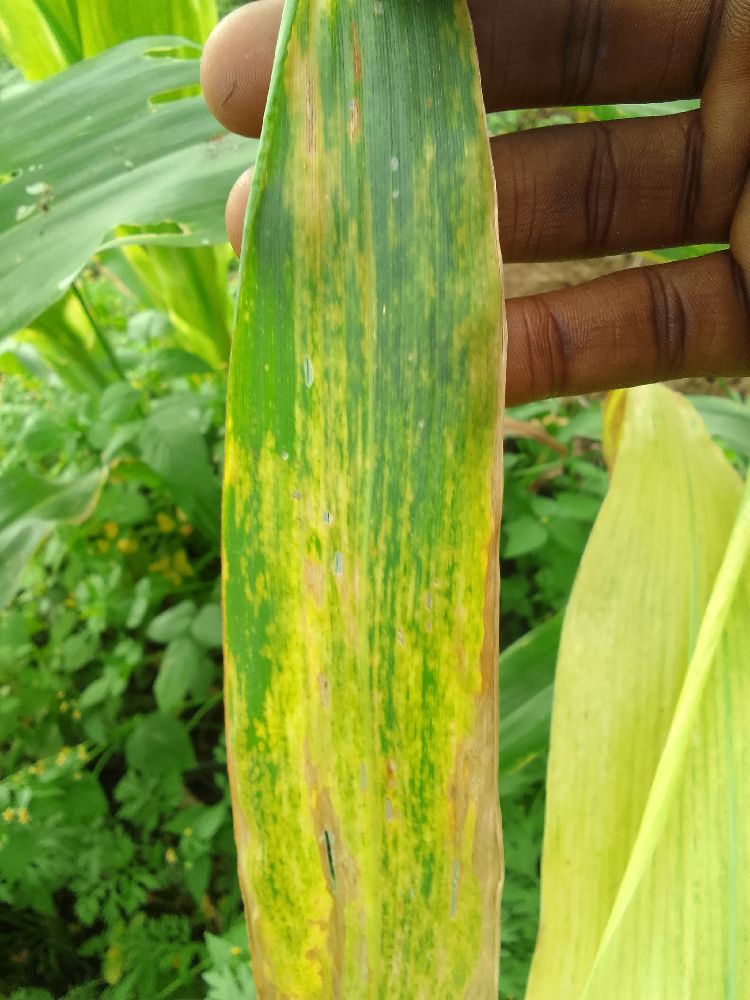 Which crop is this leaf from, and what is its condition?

maize, maize lethal necrosis
